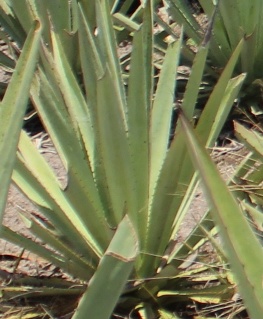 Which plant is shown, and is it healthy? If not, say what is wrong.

agave, small
